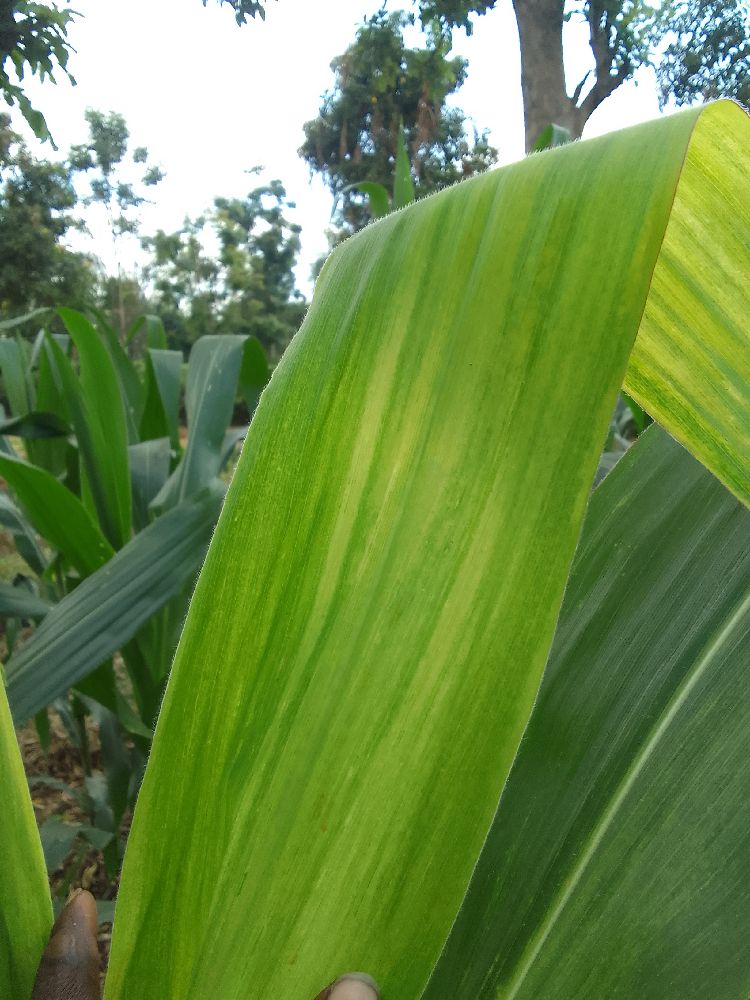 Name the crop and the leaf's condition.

maize, maize lethal necrosis
